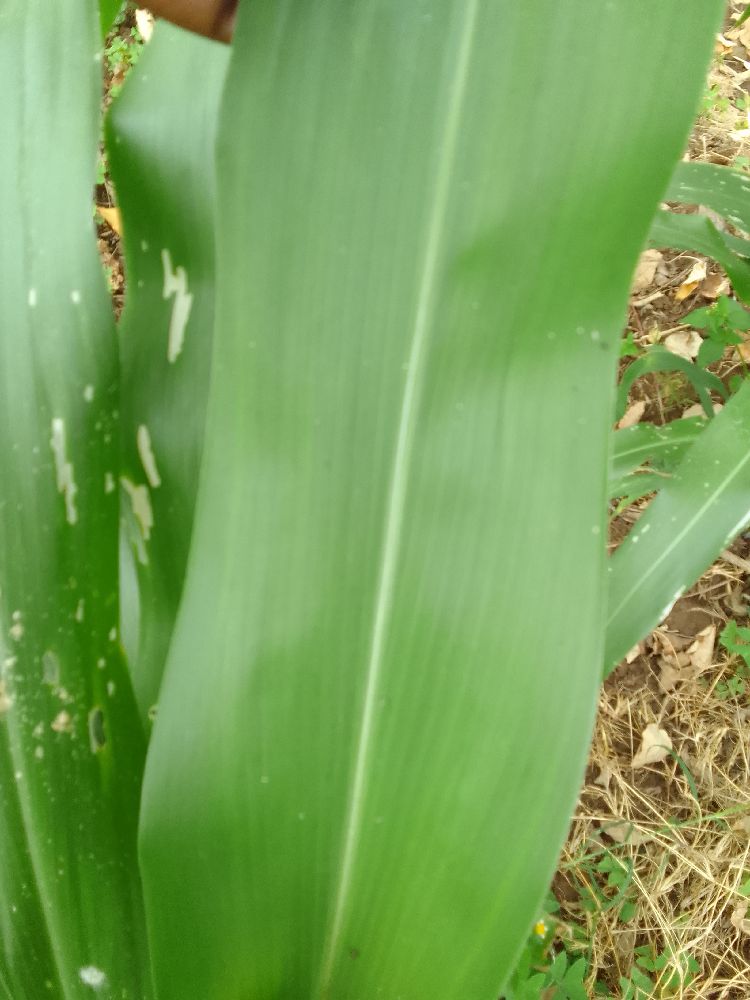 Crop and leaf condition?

maize, healthy
